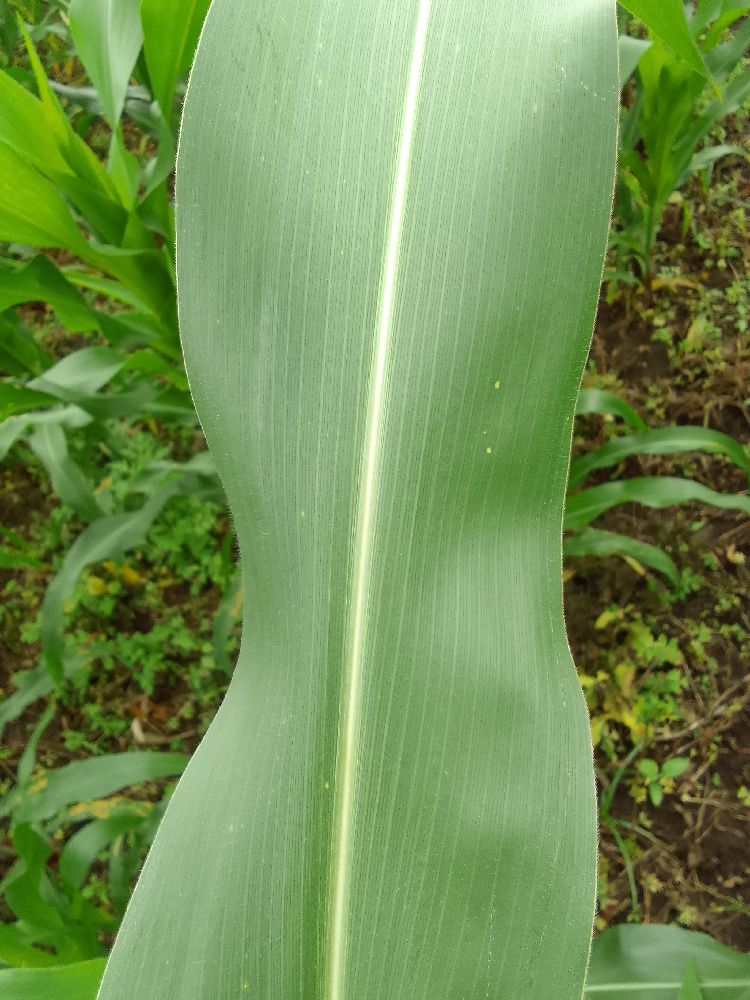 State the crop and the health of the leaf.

maize, healthy
